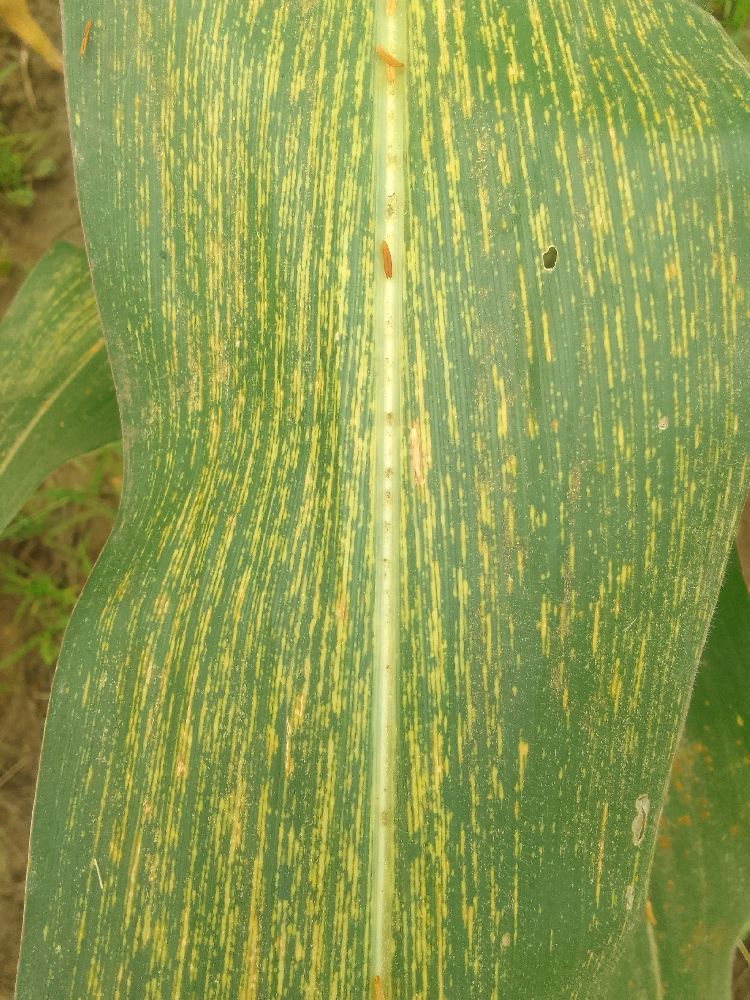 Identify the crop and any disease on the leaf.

maize, maize streak virus
